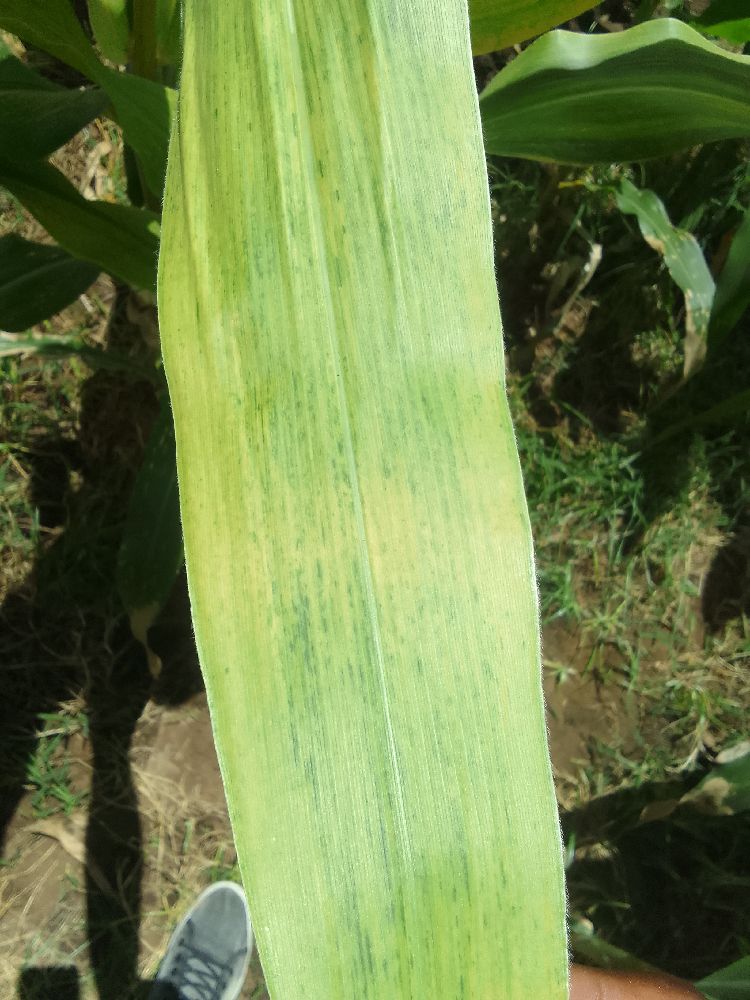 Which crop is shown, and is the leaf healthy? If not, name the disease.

maize, maize lethal necrosis
